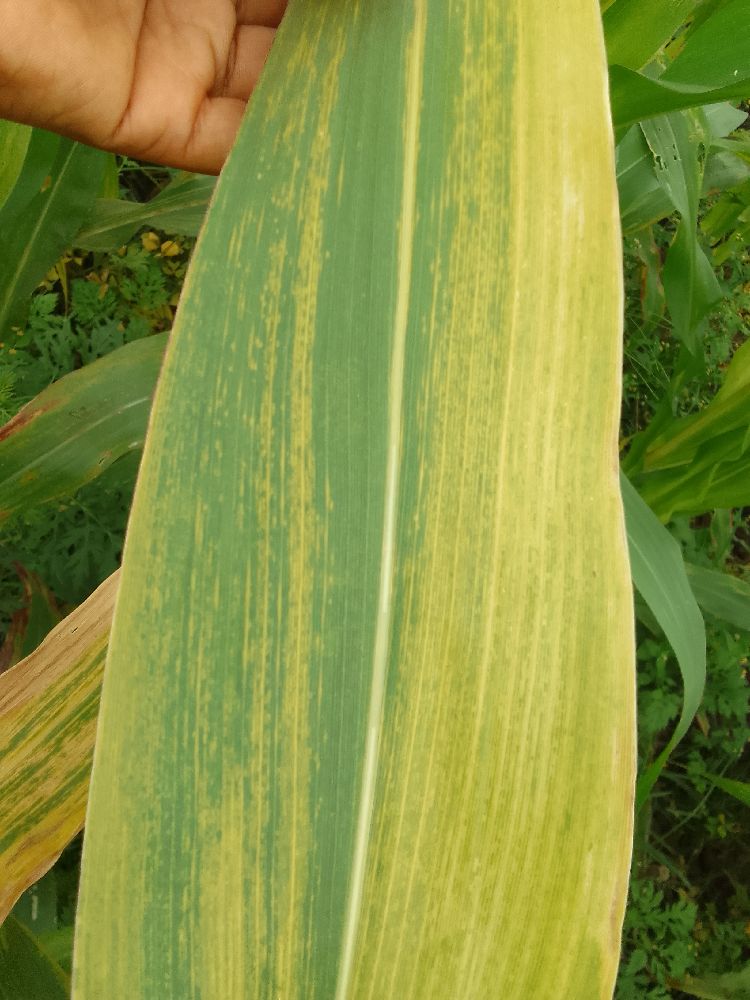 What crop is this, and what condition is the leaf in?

maize, maize lethal necrosis
